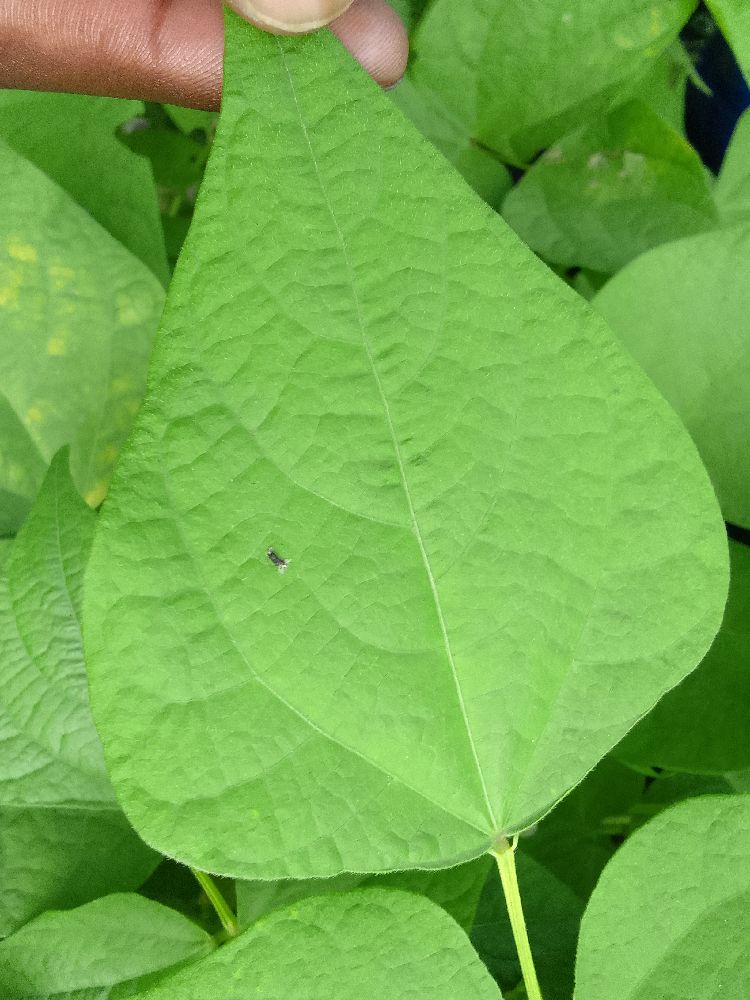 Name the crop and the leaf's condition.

common bean, healthy
